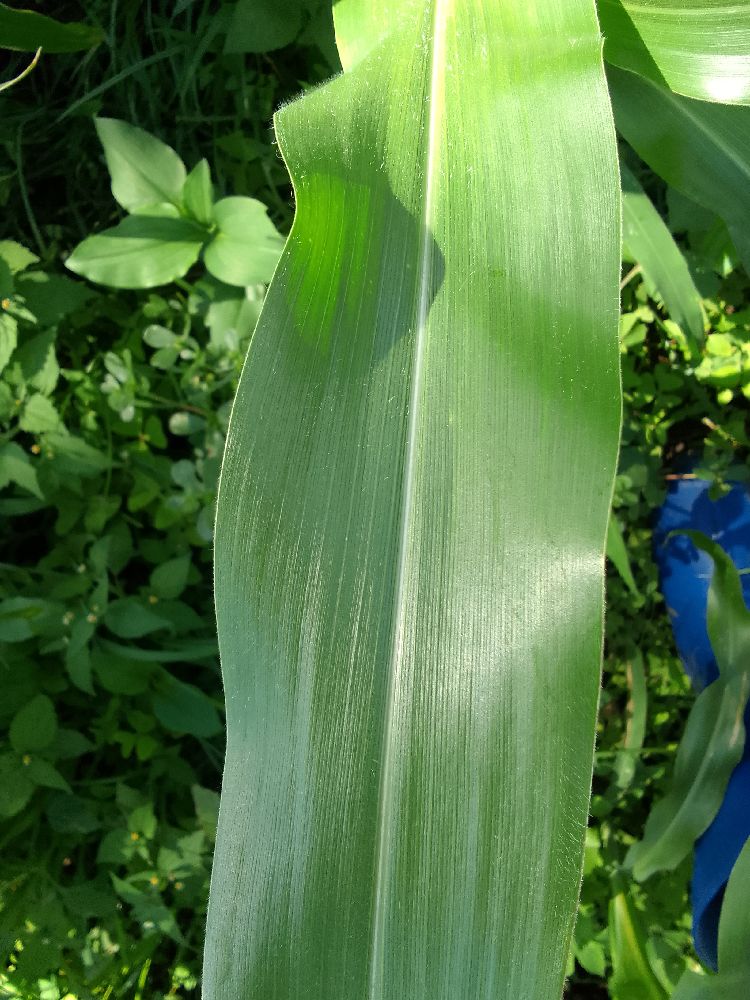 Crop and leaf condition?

maize, healthy
